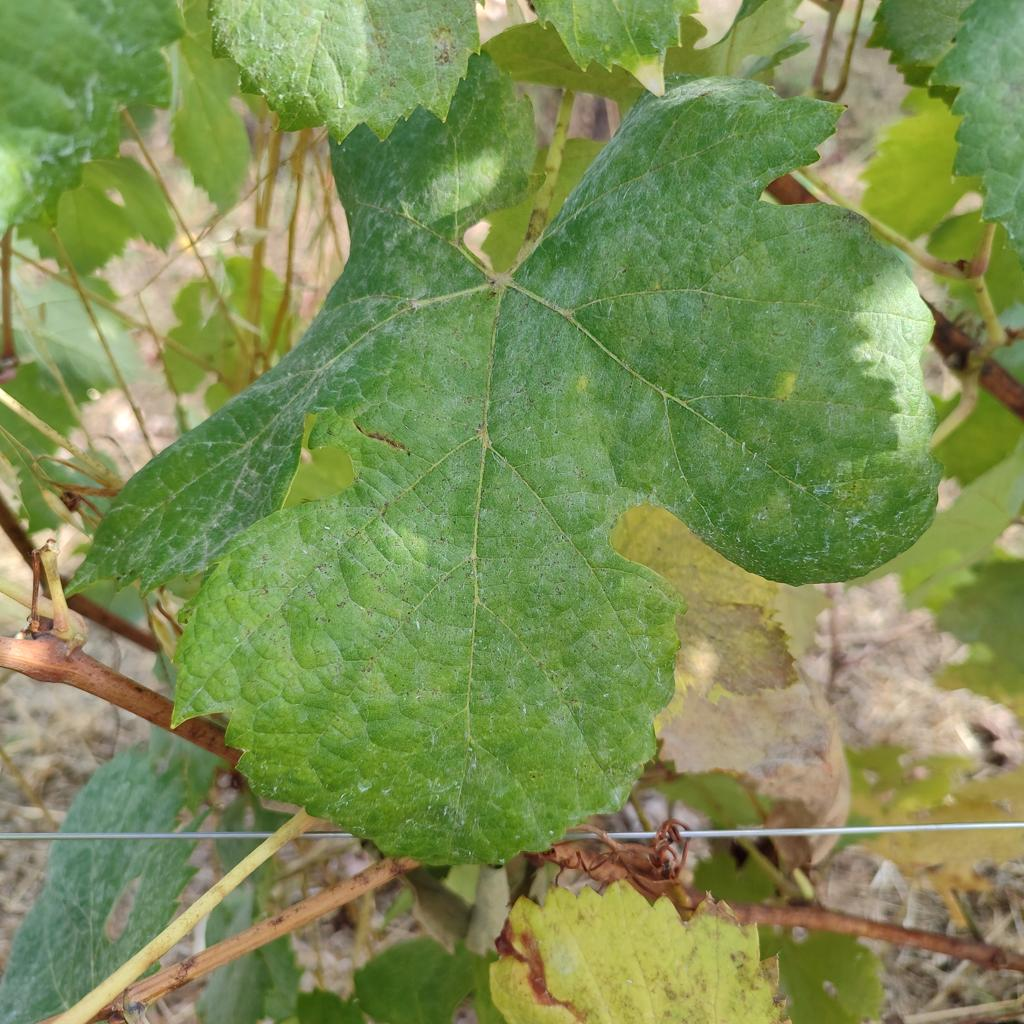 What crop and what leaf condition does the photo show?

grapevine, powdery mildew
